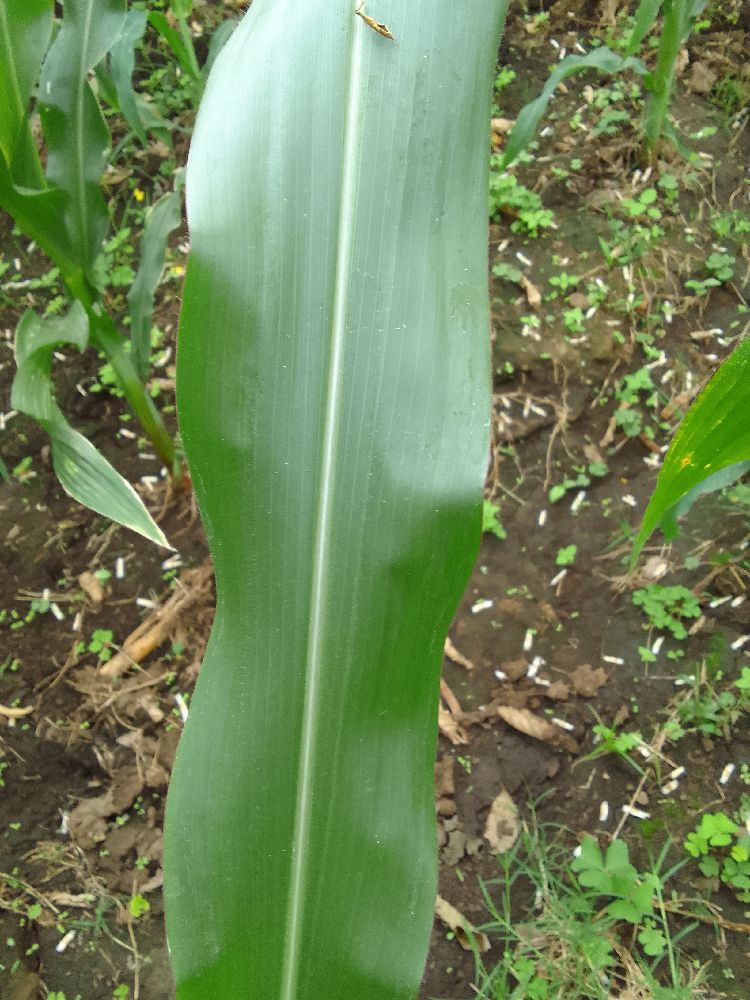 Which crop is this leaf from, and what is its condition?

maize, healthy
